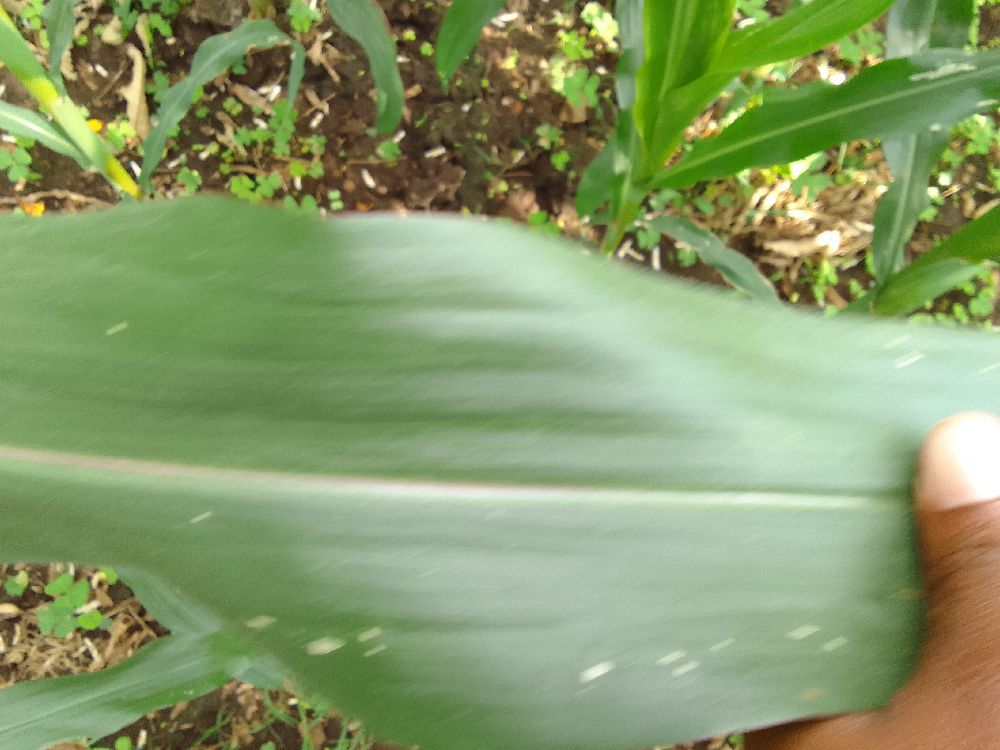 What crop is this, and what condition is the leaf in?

maize, healthy
